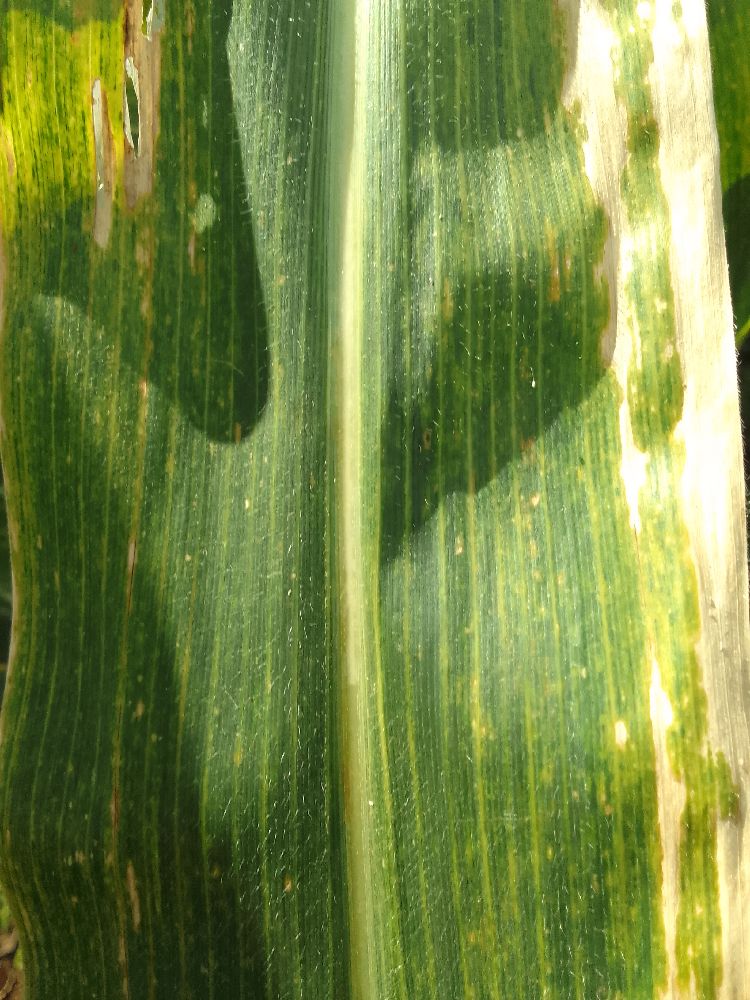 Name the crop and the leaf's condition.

maize, maize lethal necrosis
